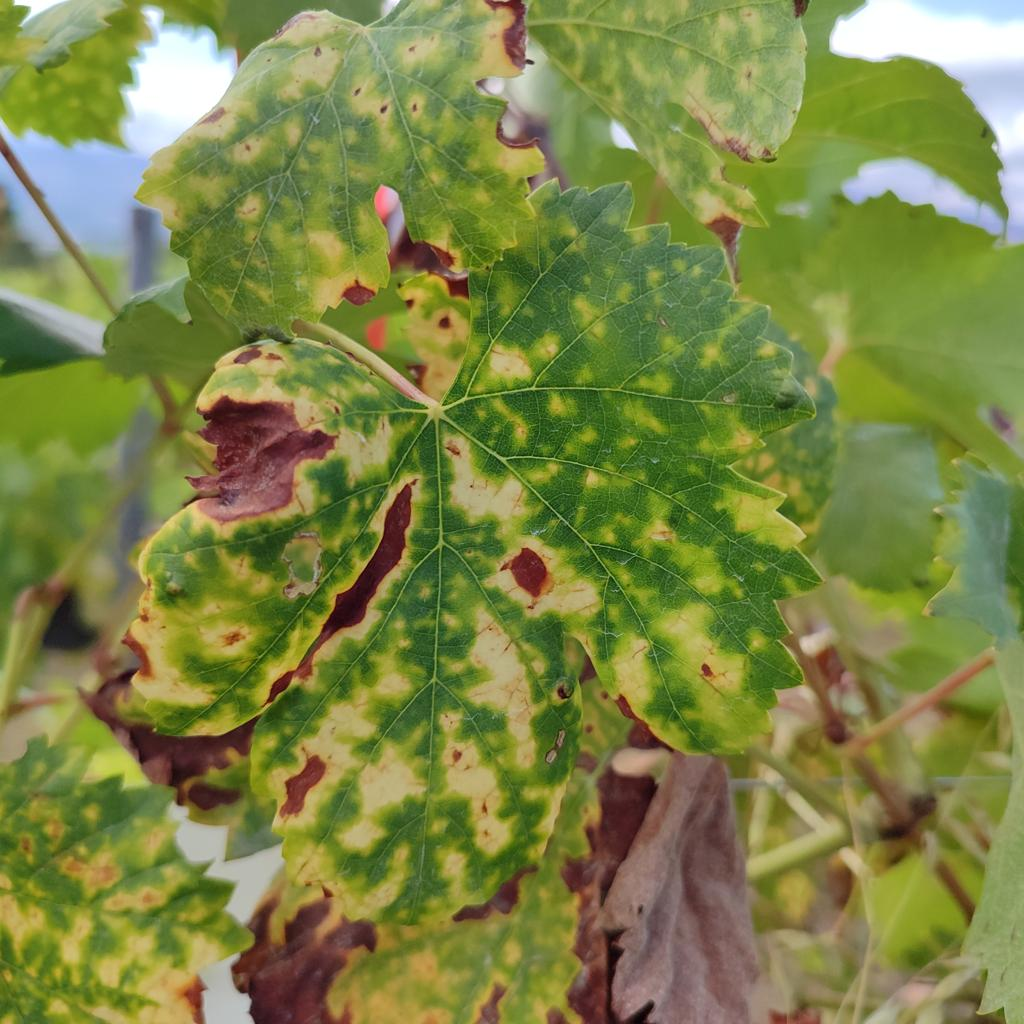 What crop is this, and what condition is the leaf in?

grapevine, esca complex
